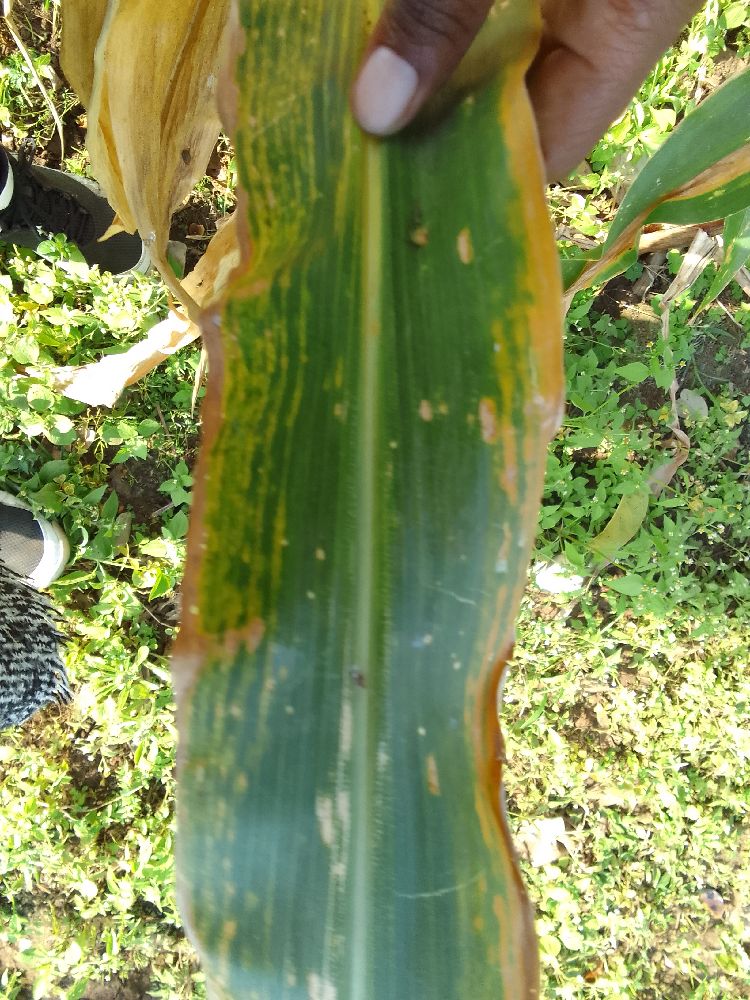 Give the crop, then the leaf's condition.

maize, maize lethal necrosis
